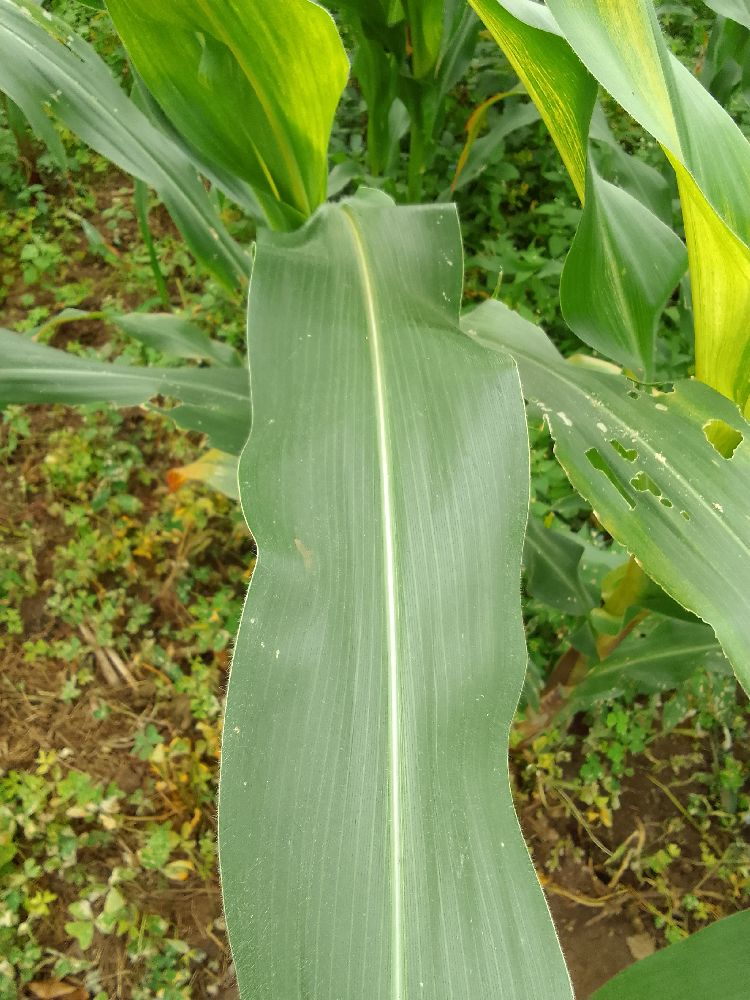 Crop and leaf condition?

maize, healthy
